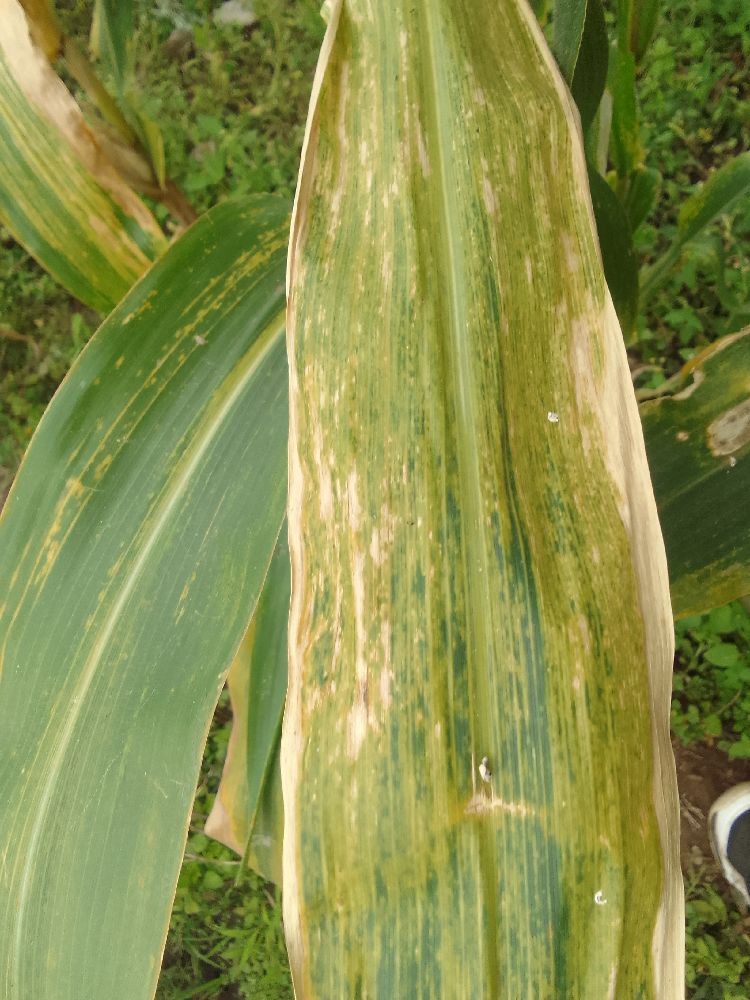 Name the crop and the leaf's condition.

maize, maize lethal necrosis
